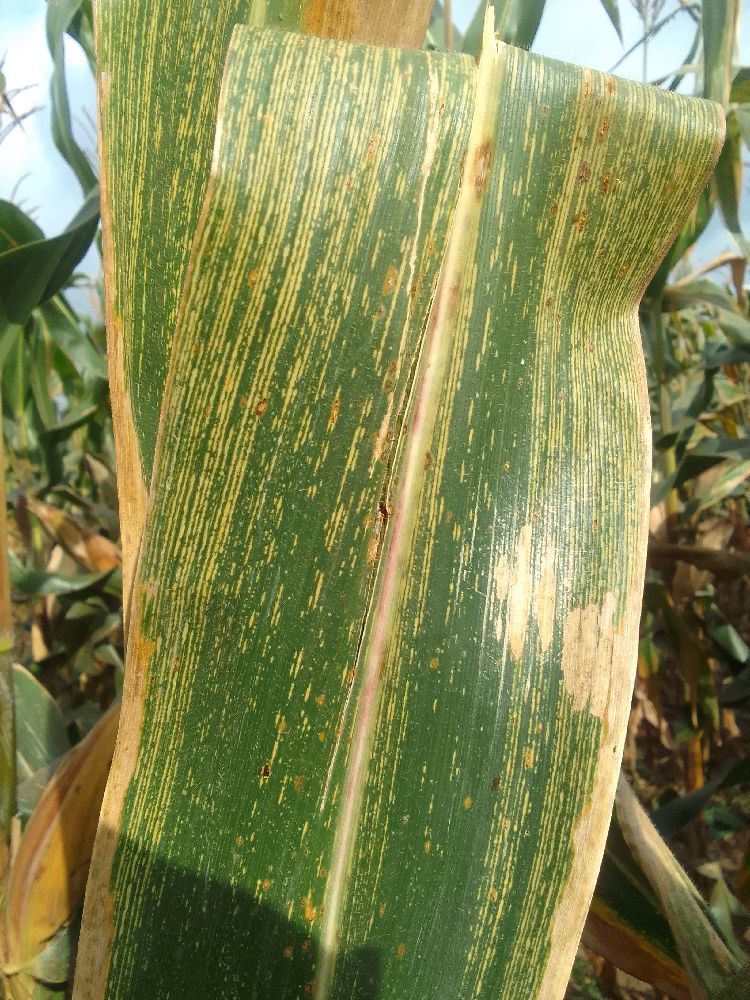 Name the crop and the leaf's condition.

maize, maize streak virus
